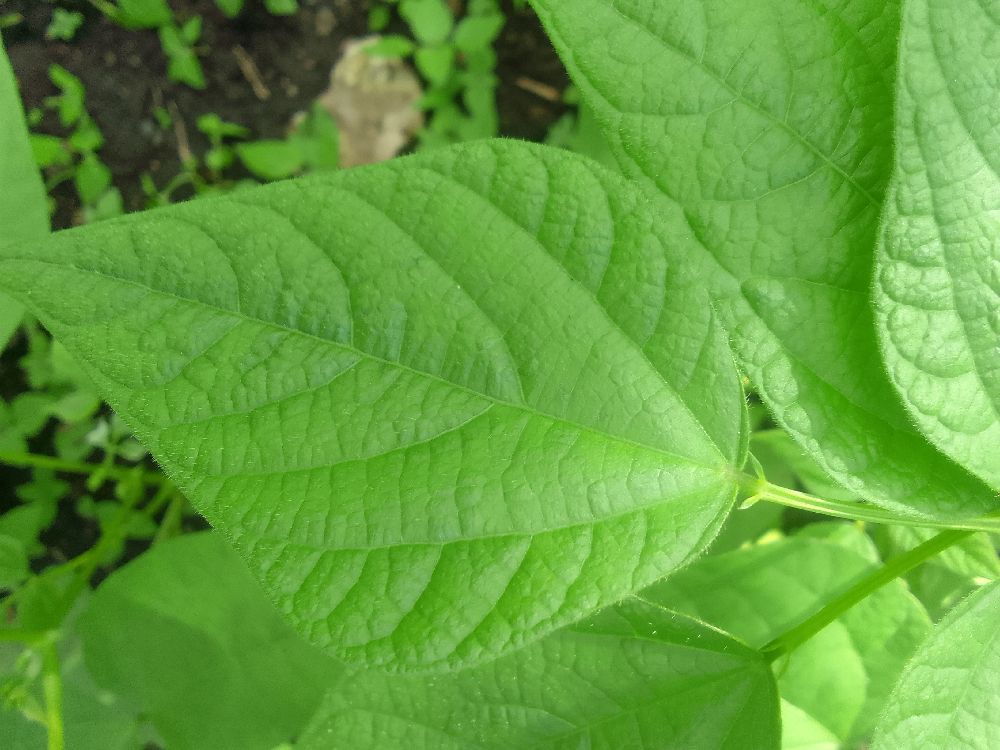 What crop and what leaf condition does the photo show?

common bean, healthy
